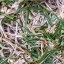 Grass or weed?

grass
